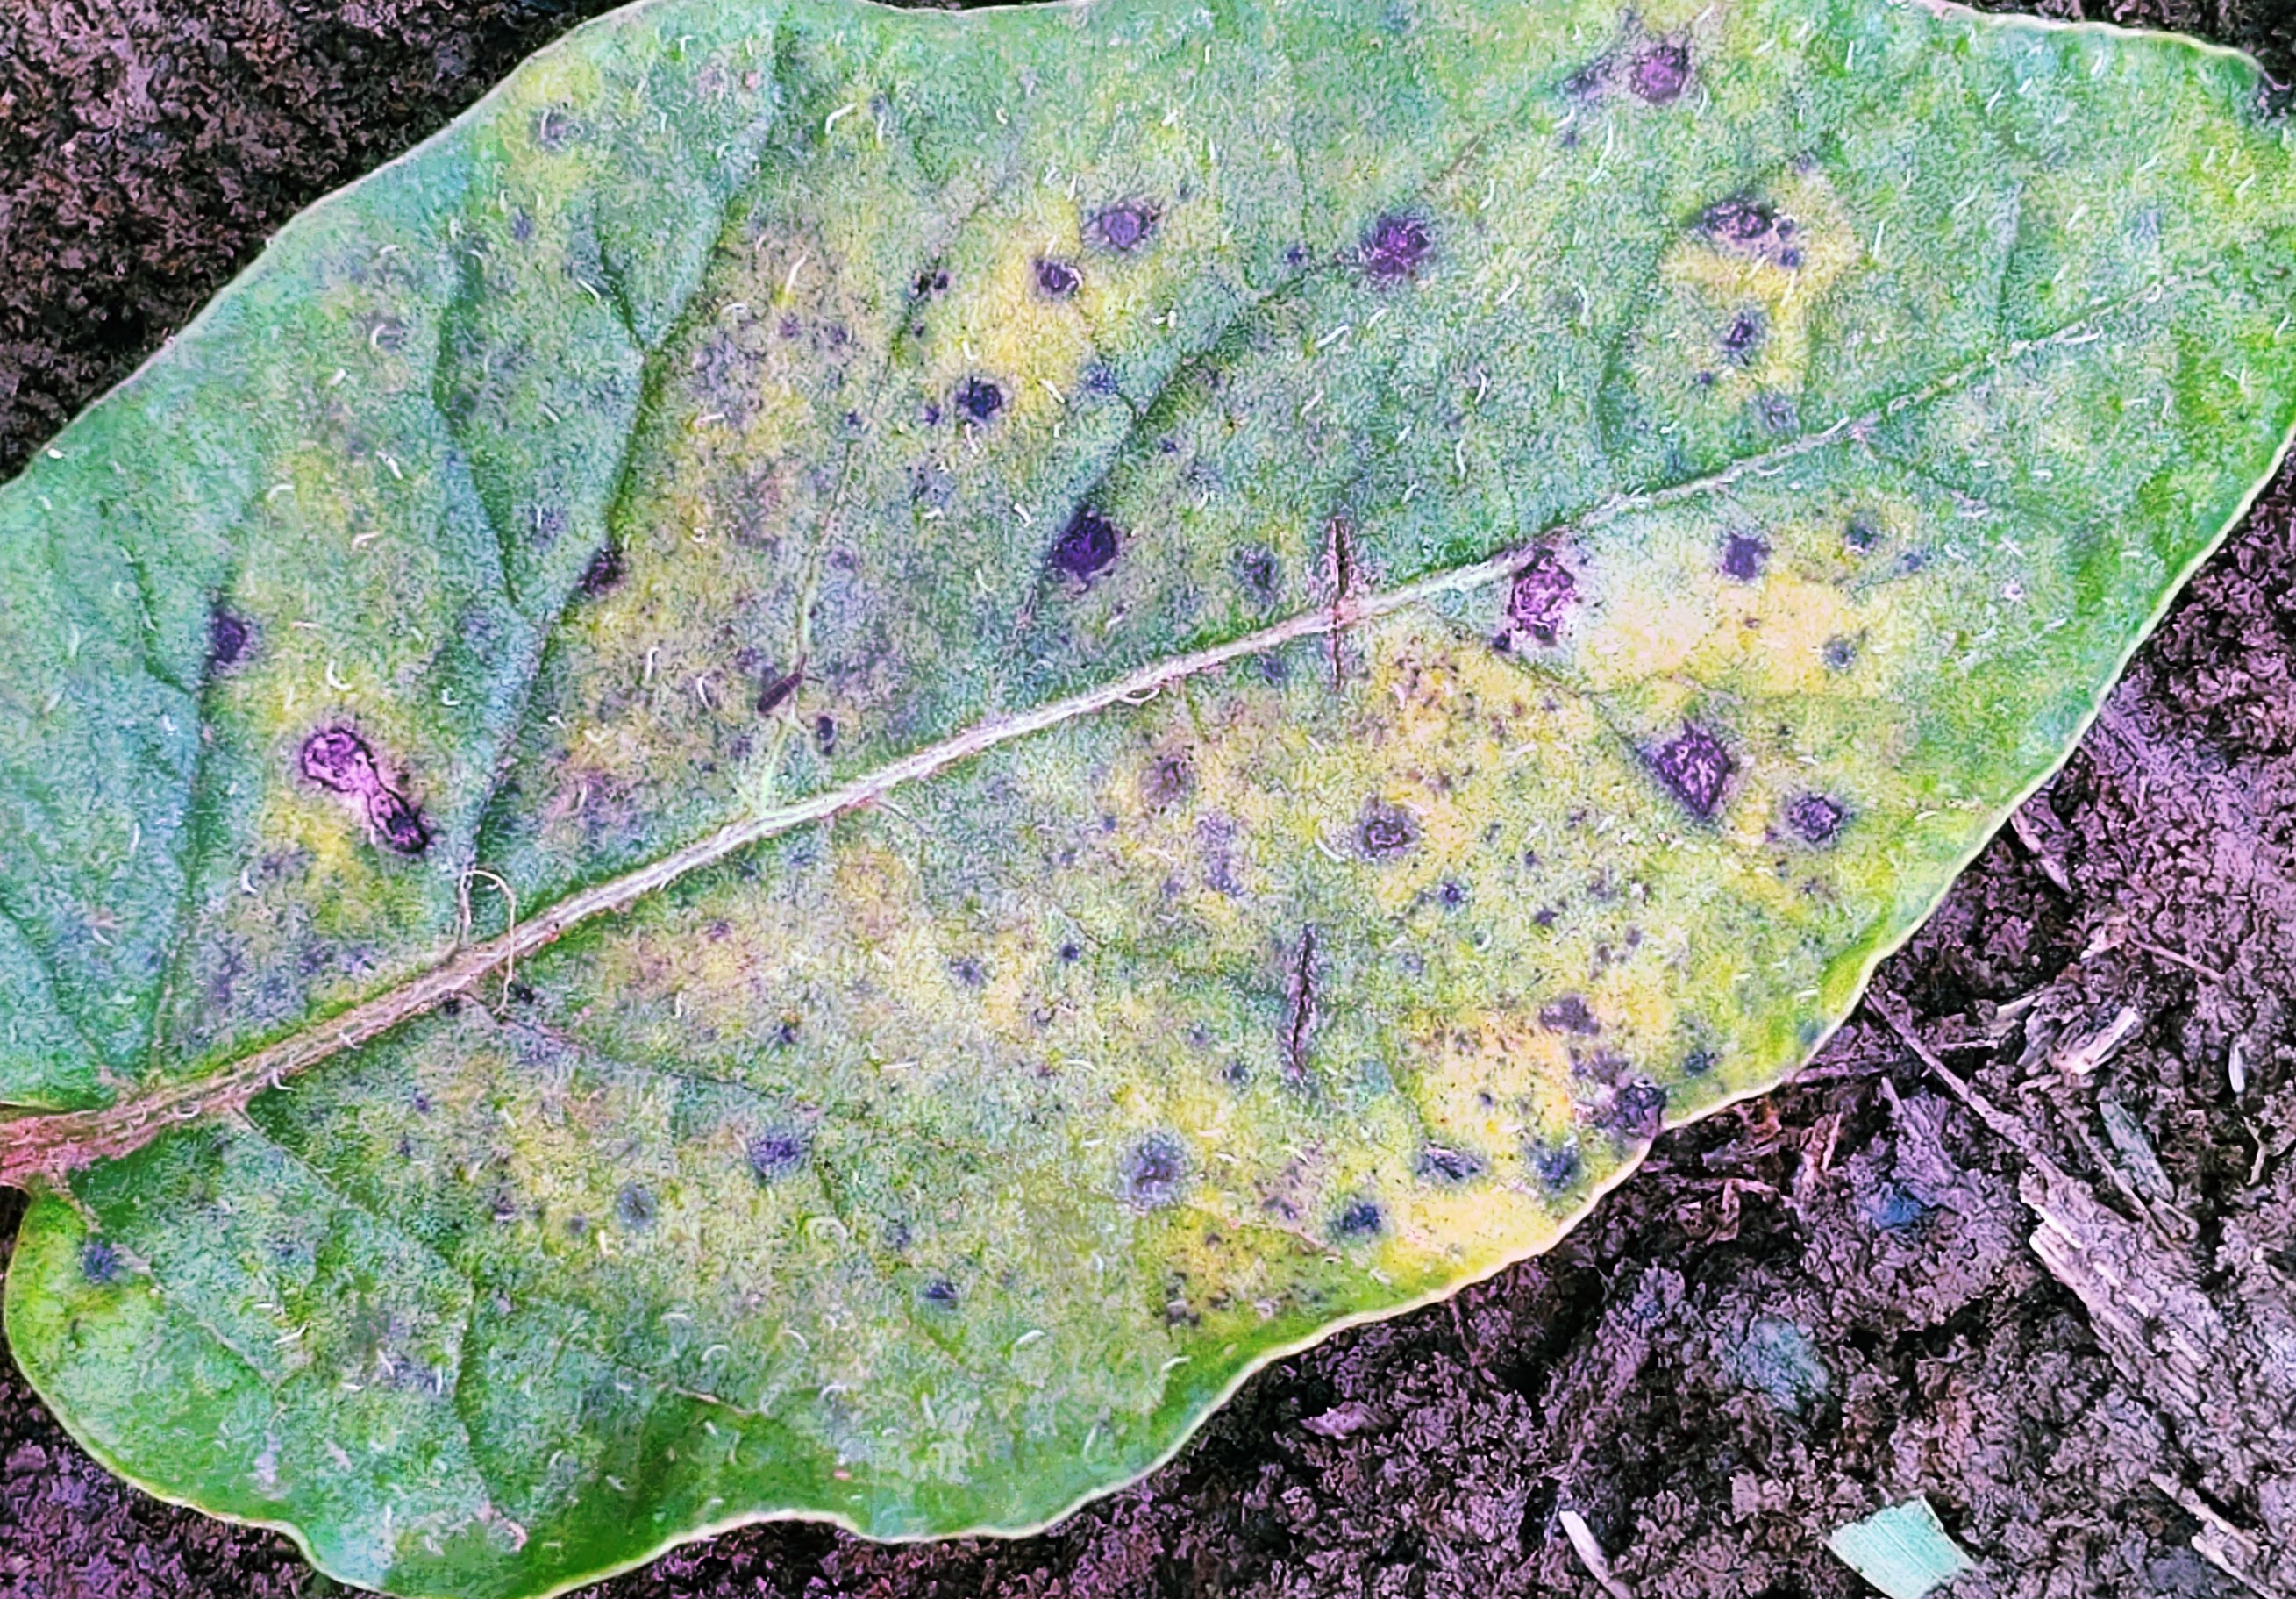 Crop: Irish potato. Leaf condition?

late blight
